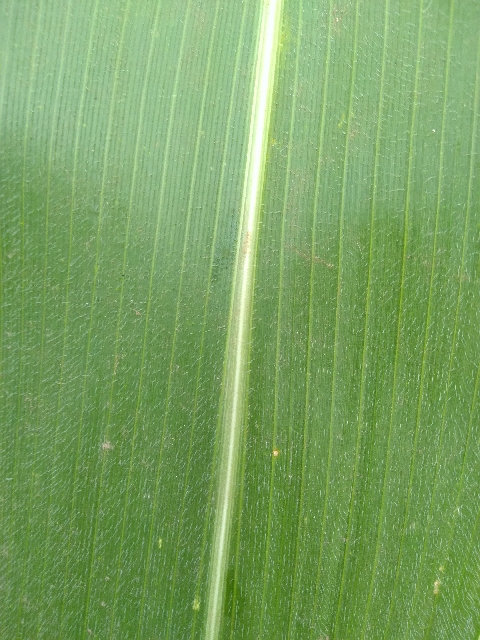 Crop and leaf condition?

maize, healthy
